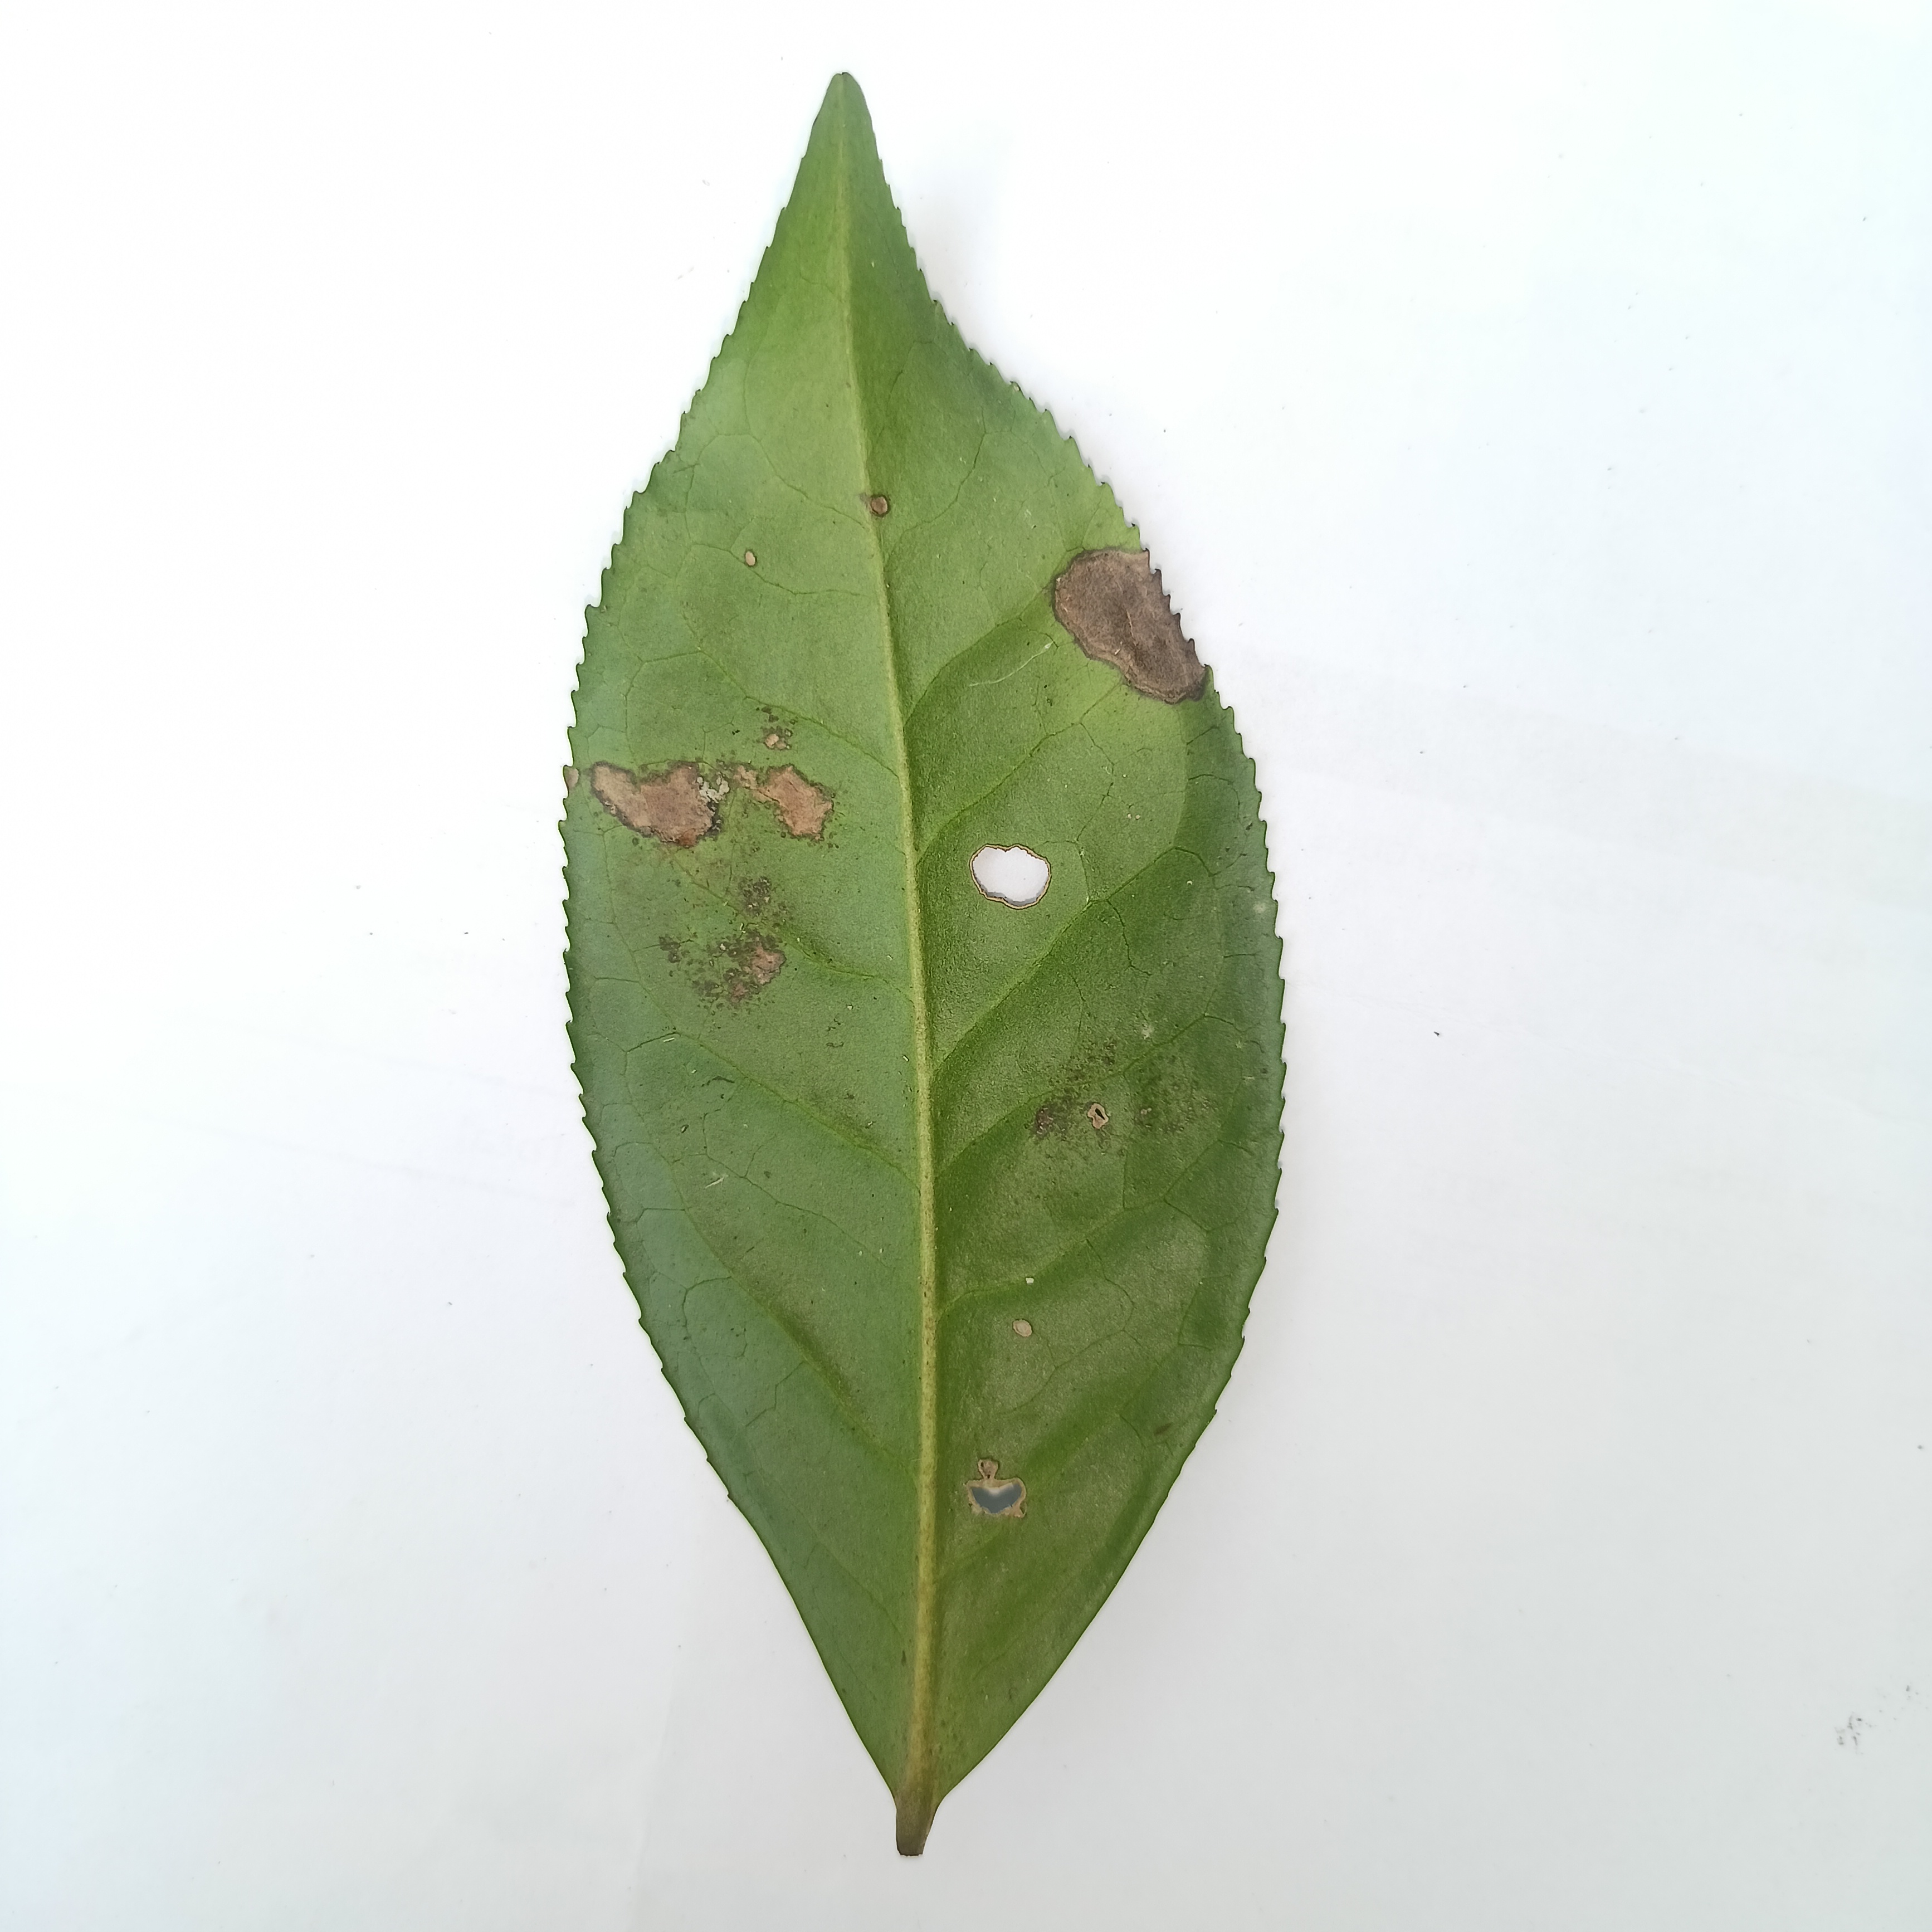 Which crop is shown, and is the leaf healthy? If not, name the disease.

tea, brown blight
